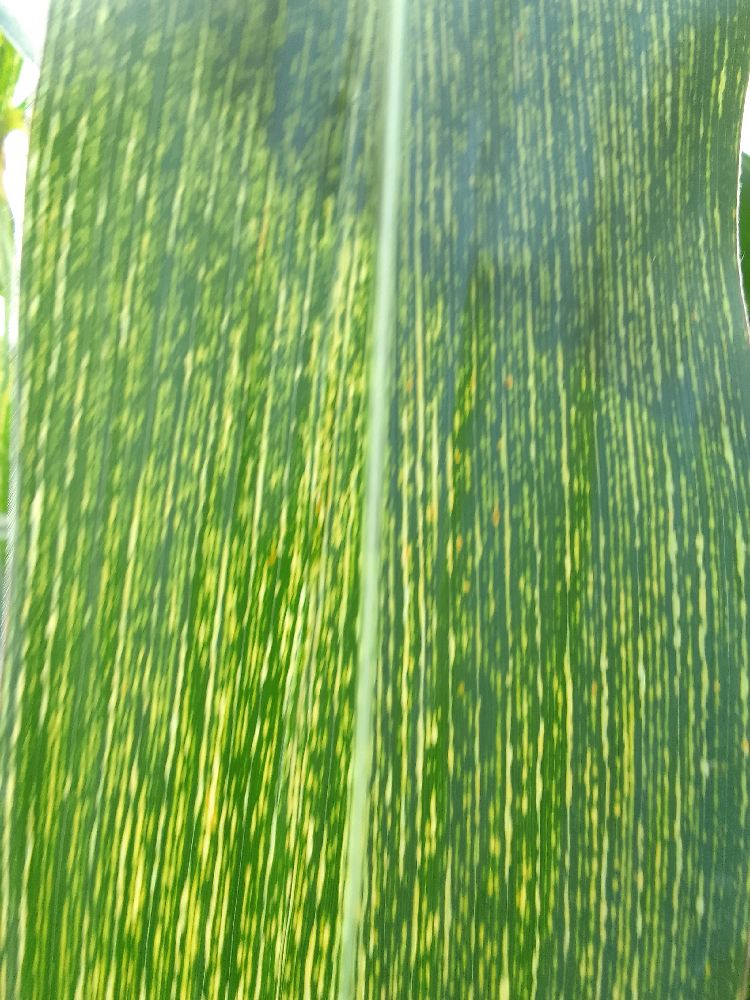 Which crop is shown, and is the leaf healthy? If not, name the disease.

maize, maize streak virus
